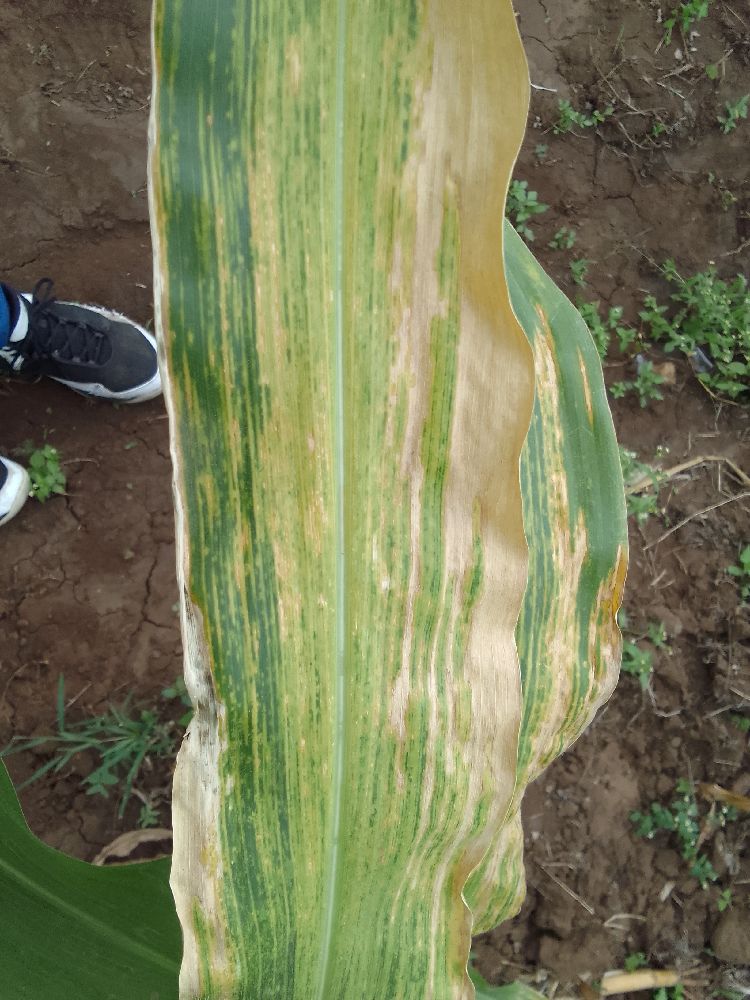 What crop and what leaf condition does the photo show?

maize, maize lethal necrosis
